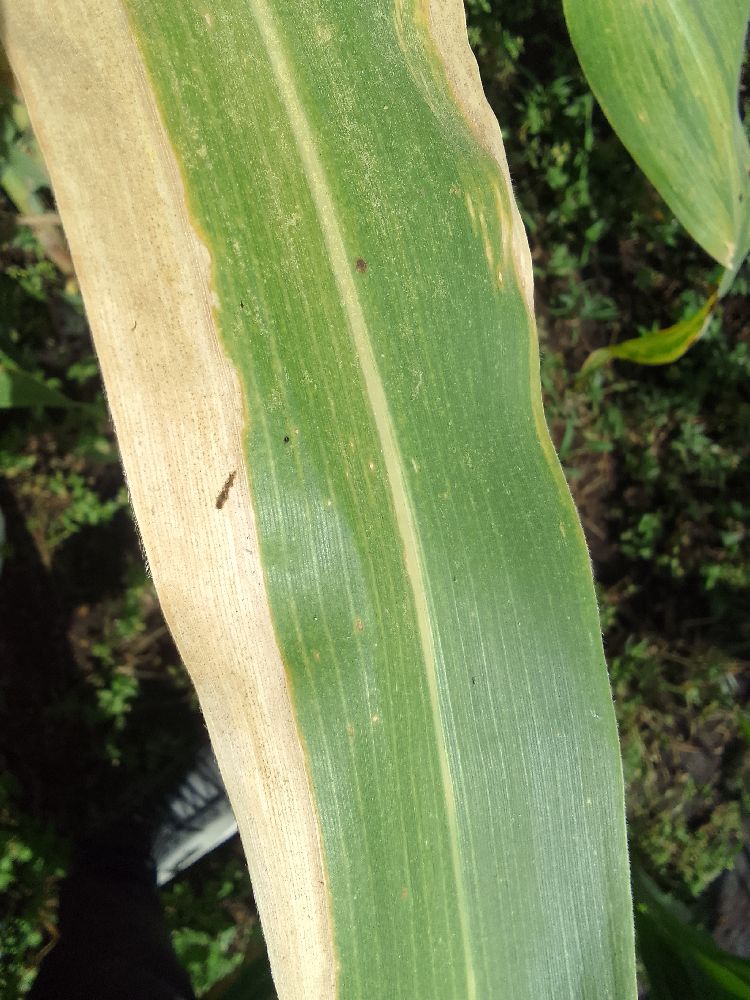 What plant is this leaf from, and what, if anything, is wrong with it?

maize, maize lethal necrosis
